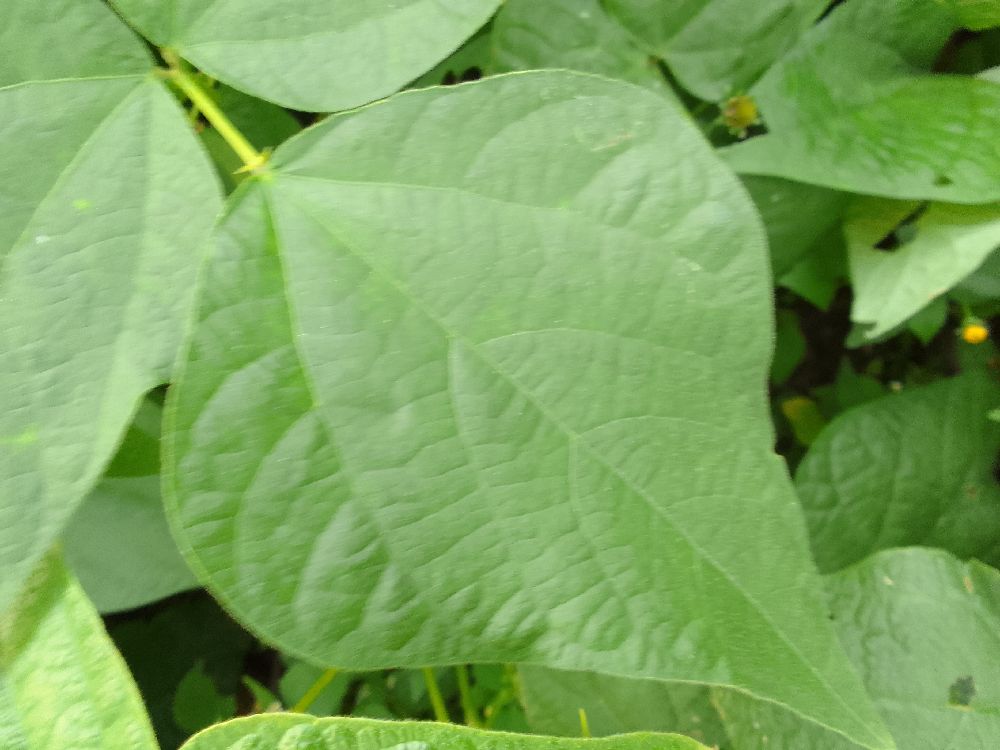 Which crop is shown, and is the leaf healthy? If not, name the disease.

common bean, healthy
